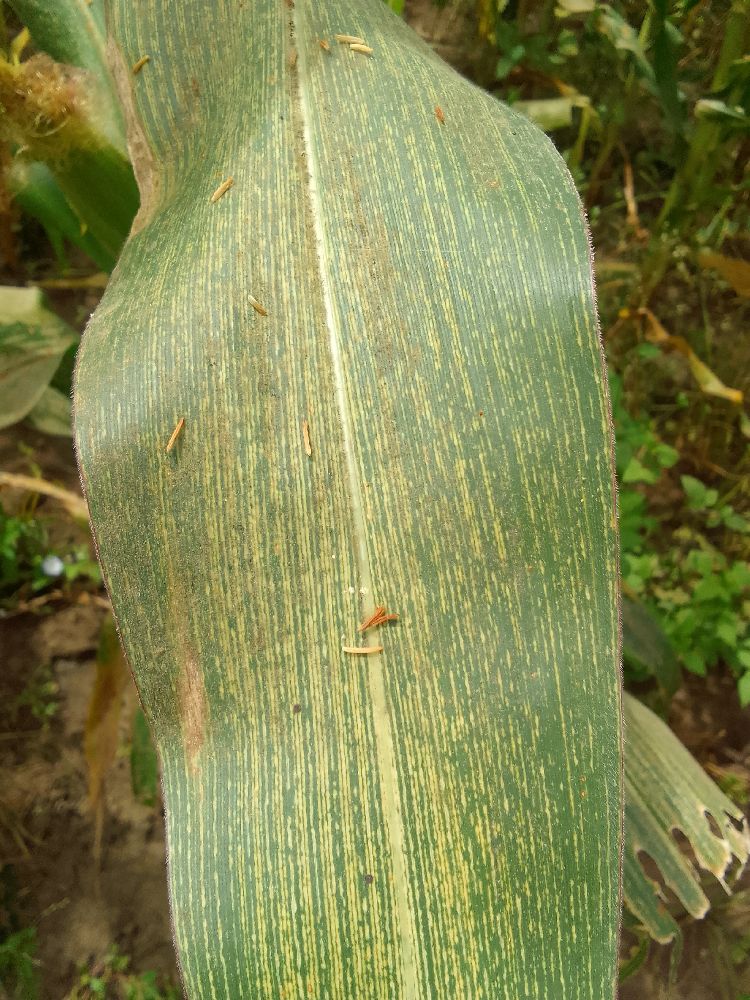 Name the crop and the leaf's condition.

maize, maize streak virus
